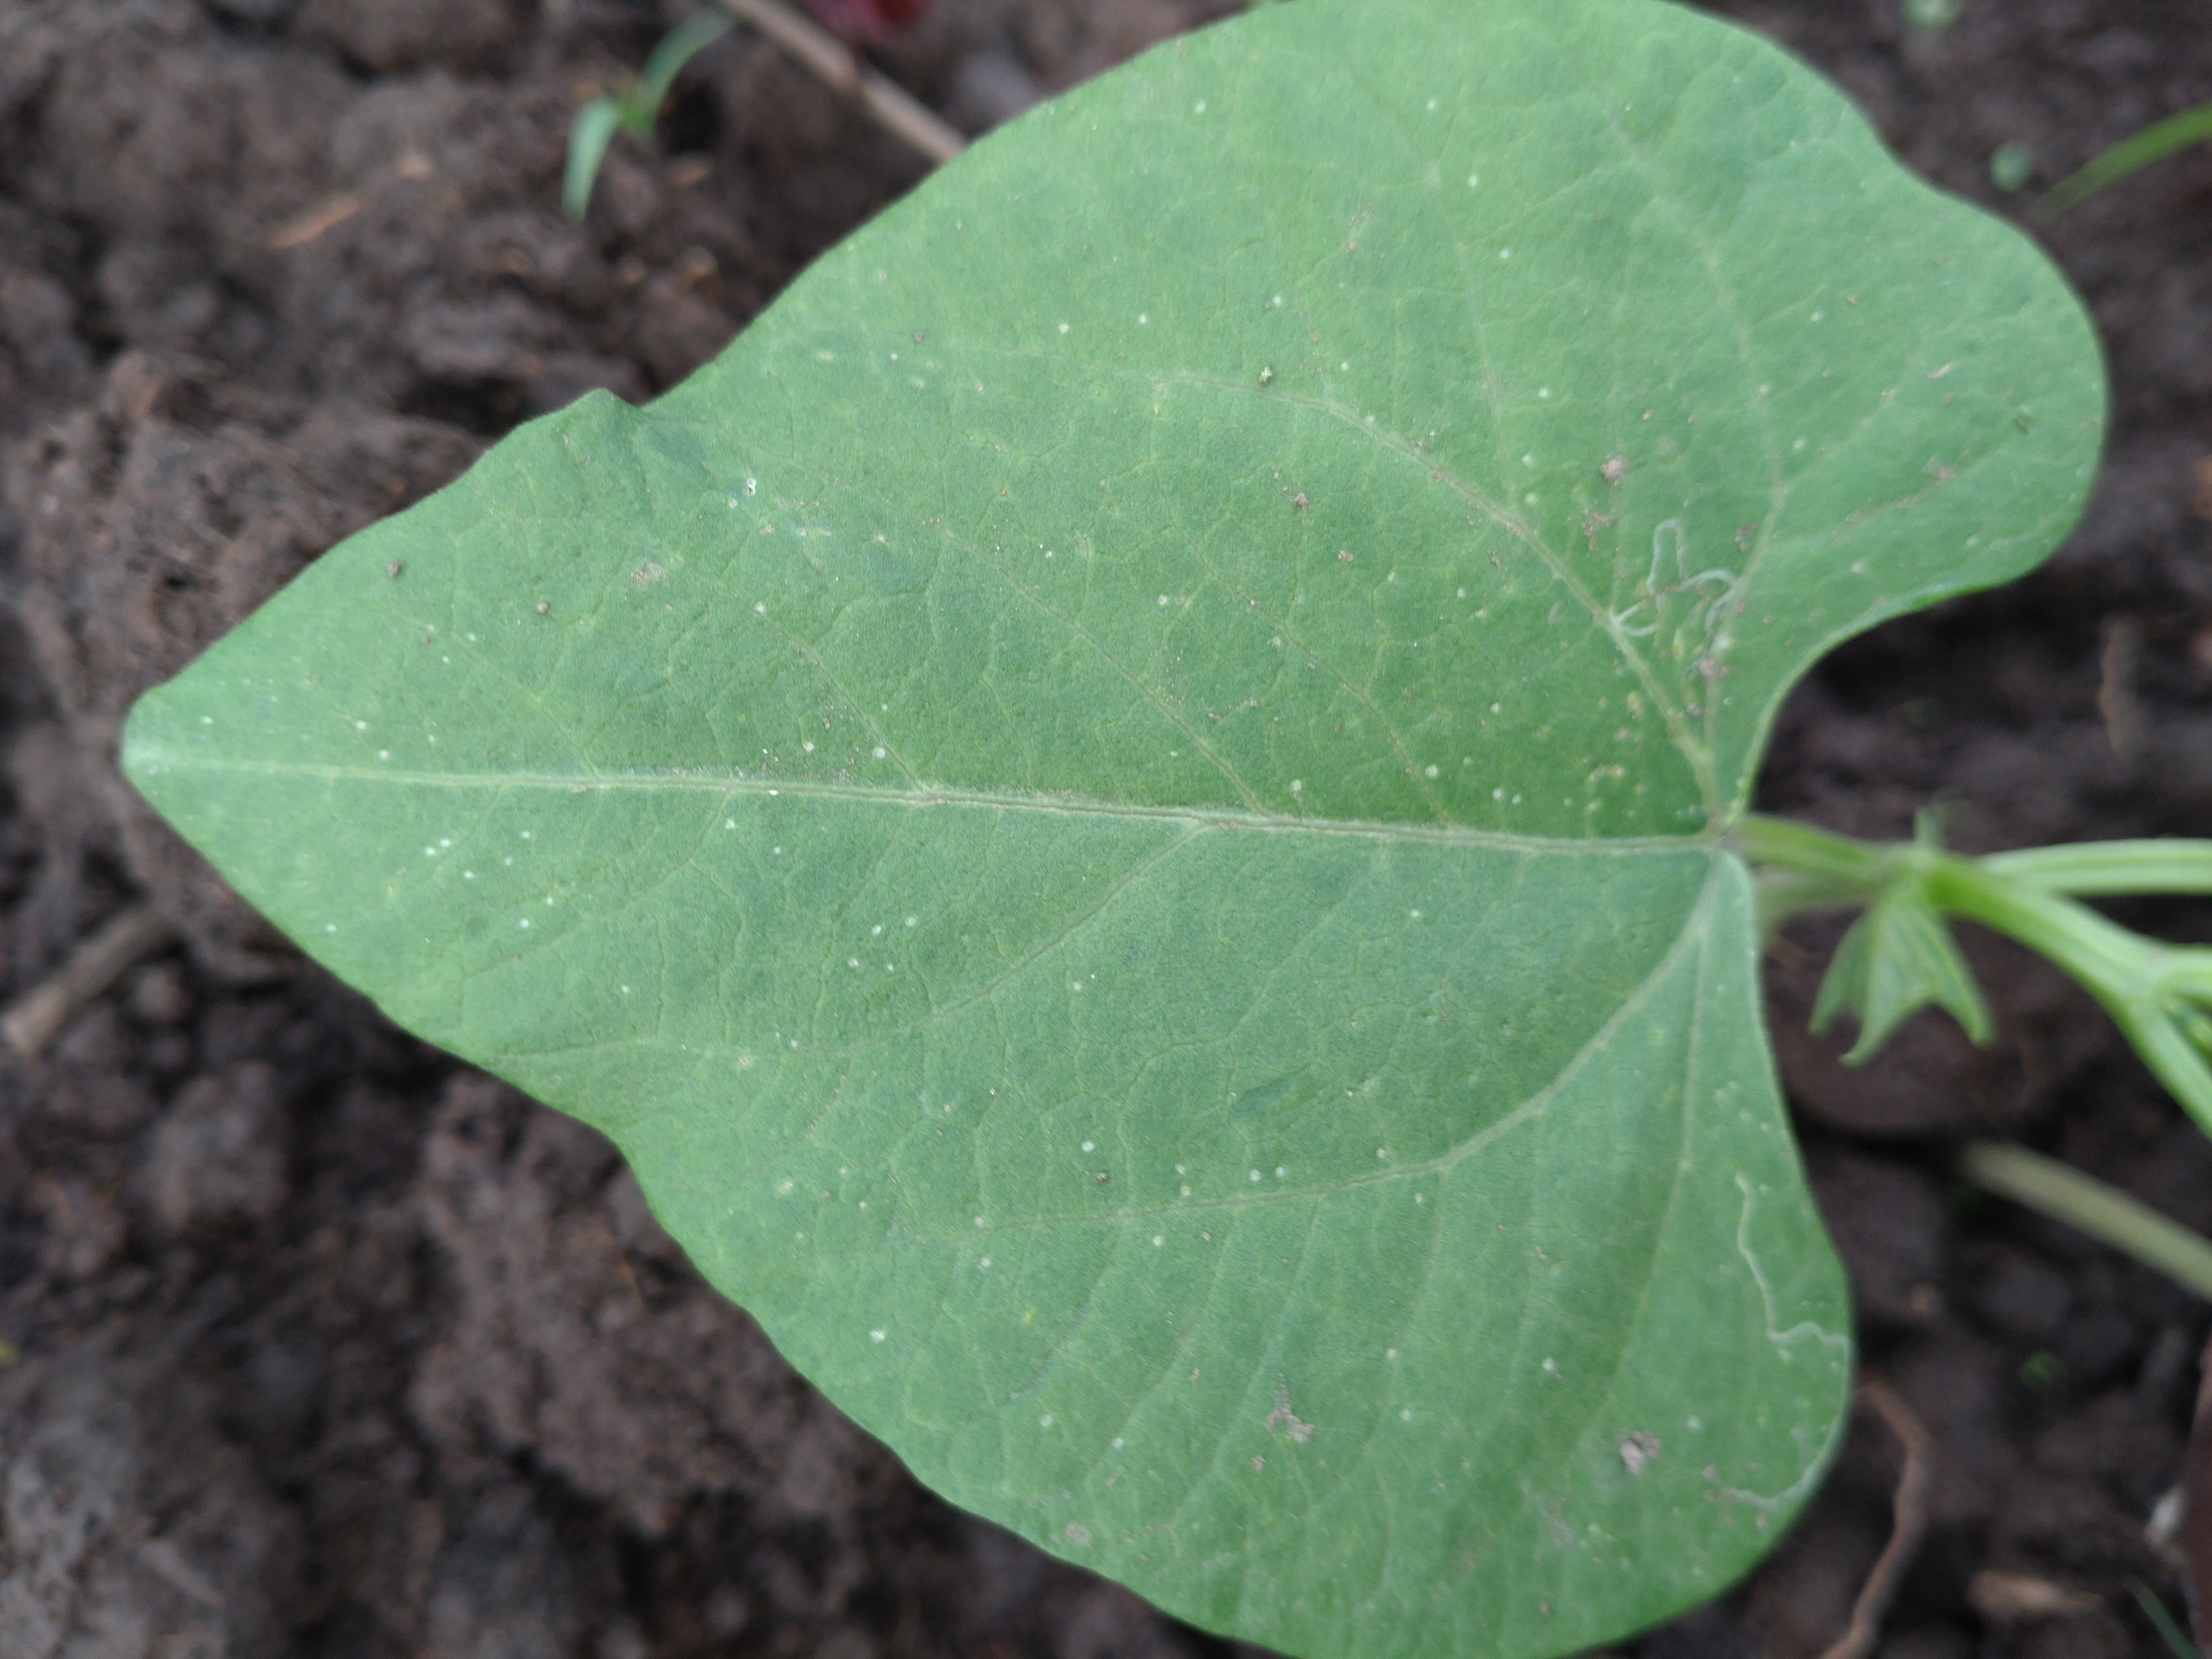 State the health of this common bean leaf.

healthy
